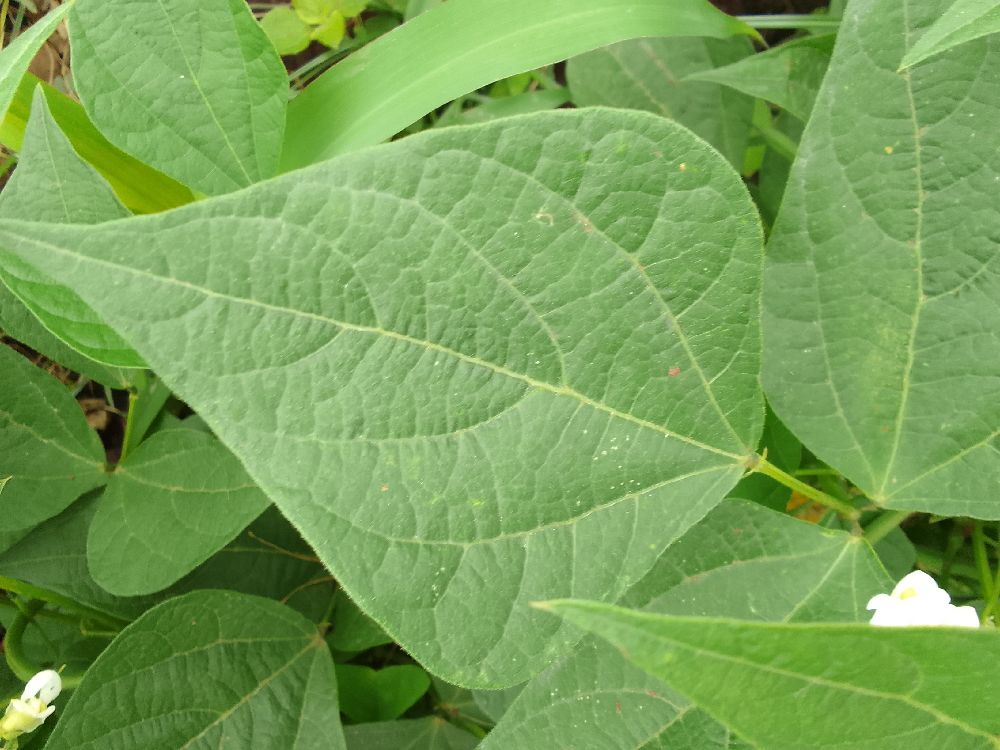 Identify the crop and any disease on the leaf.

common bean, healthy
